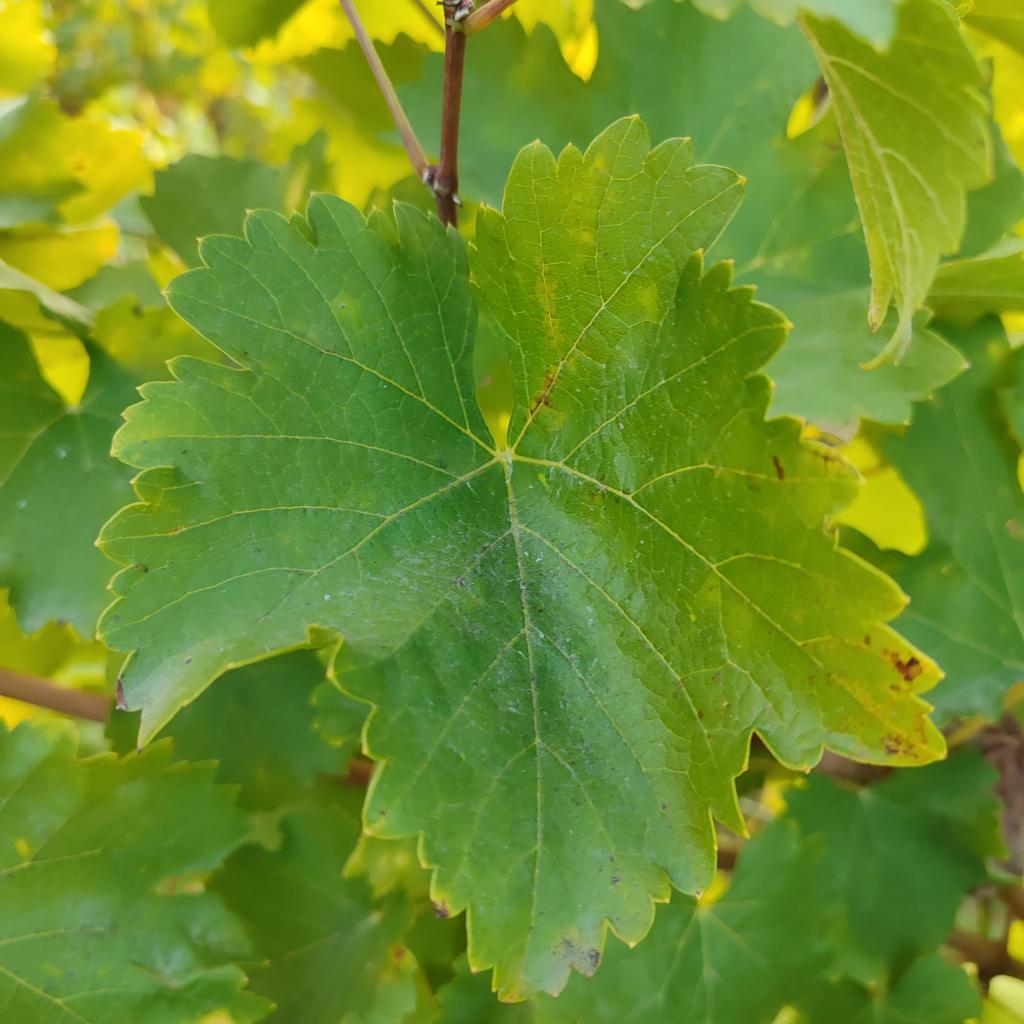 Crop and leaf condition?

grapevine, powdery mildew
